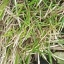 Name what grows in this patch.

grass
